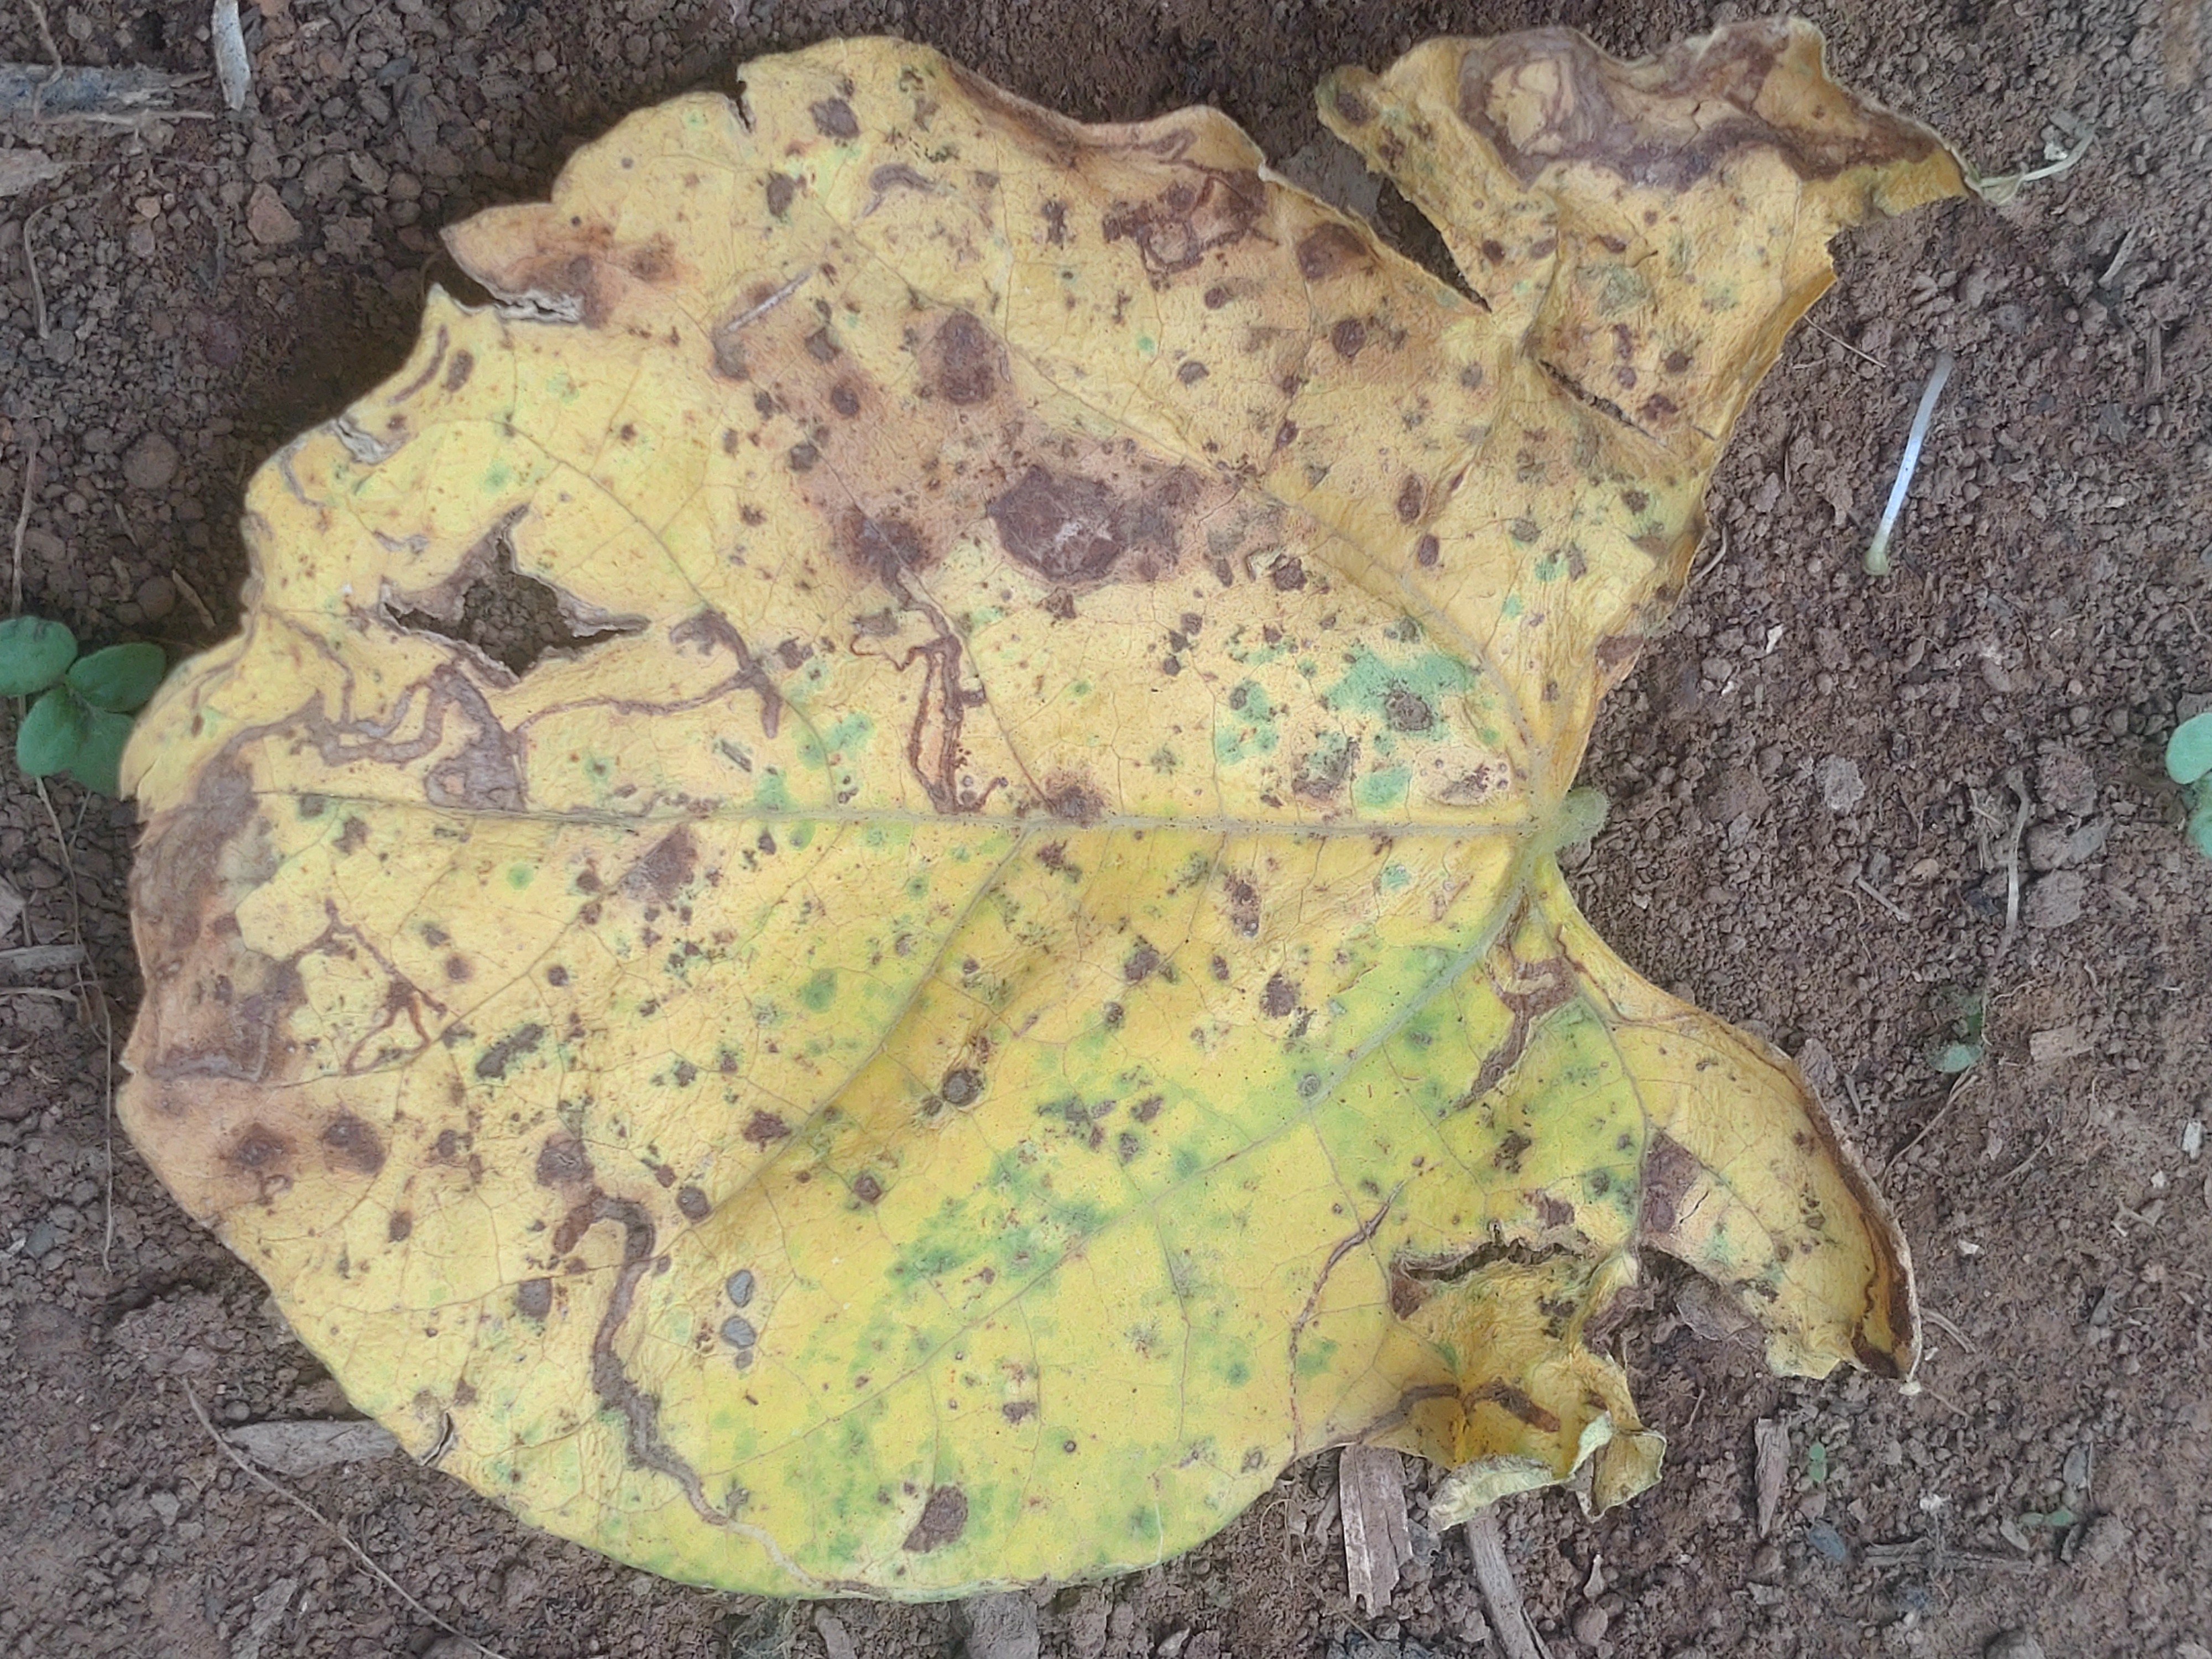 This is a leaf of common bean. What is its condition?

anthracnose
